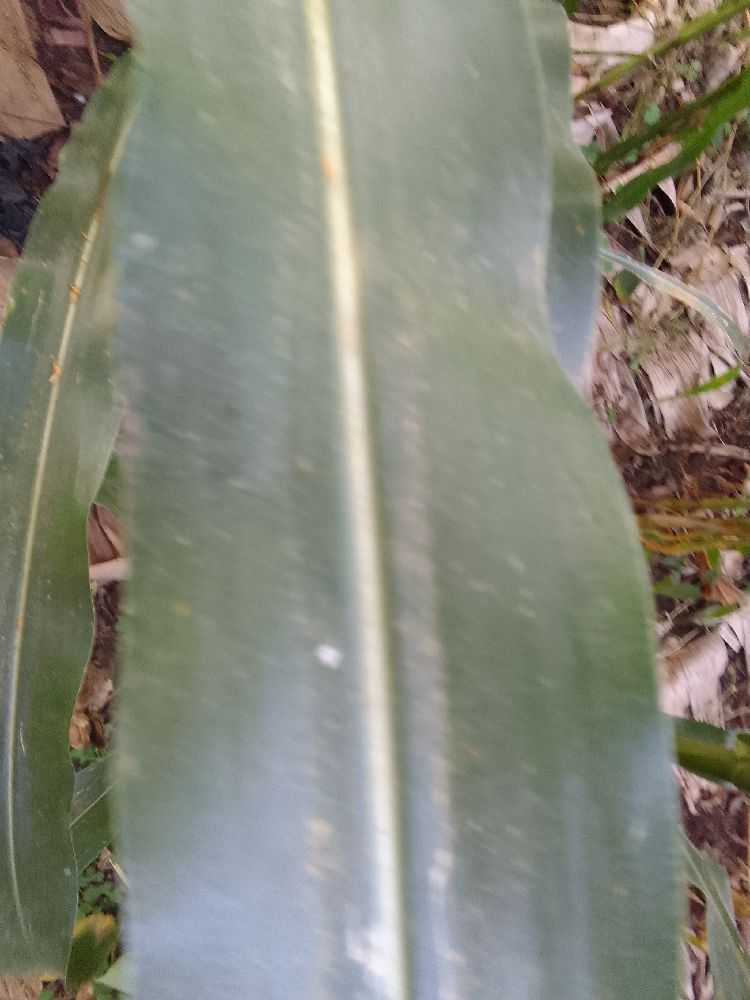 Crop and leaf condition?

maize, healthy
